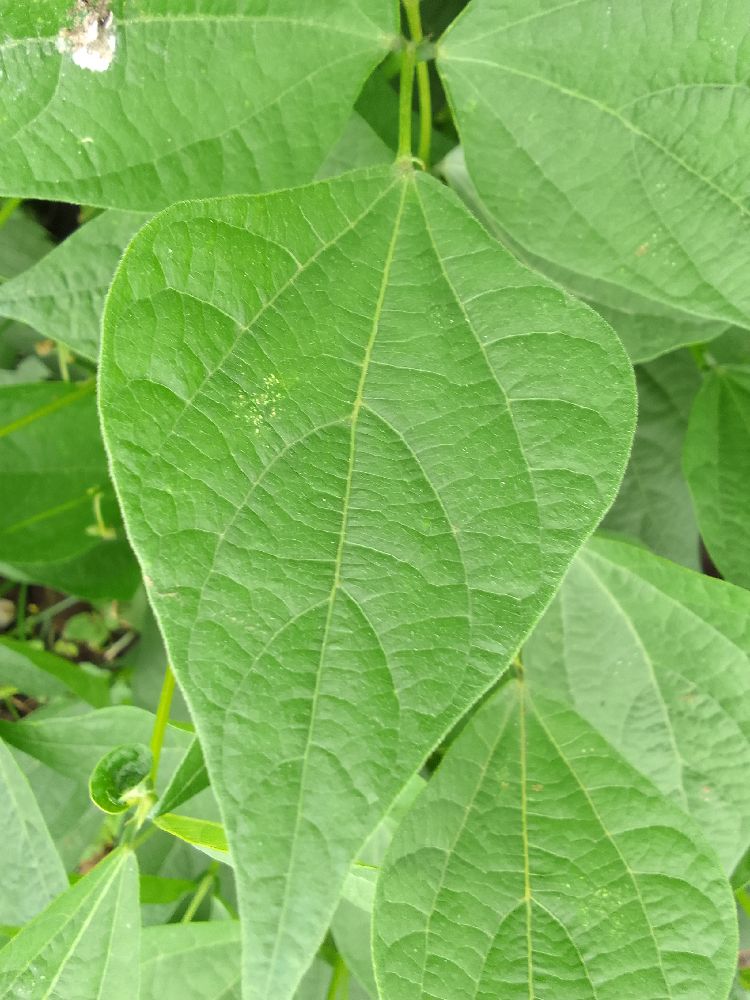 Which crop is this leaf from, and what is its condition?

common bean, healthy
